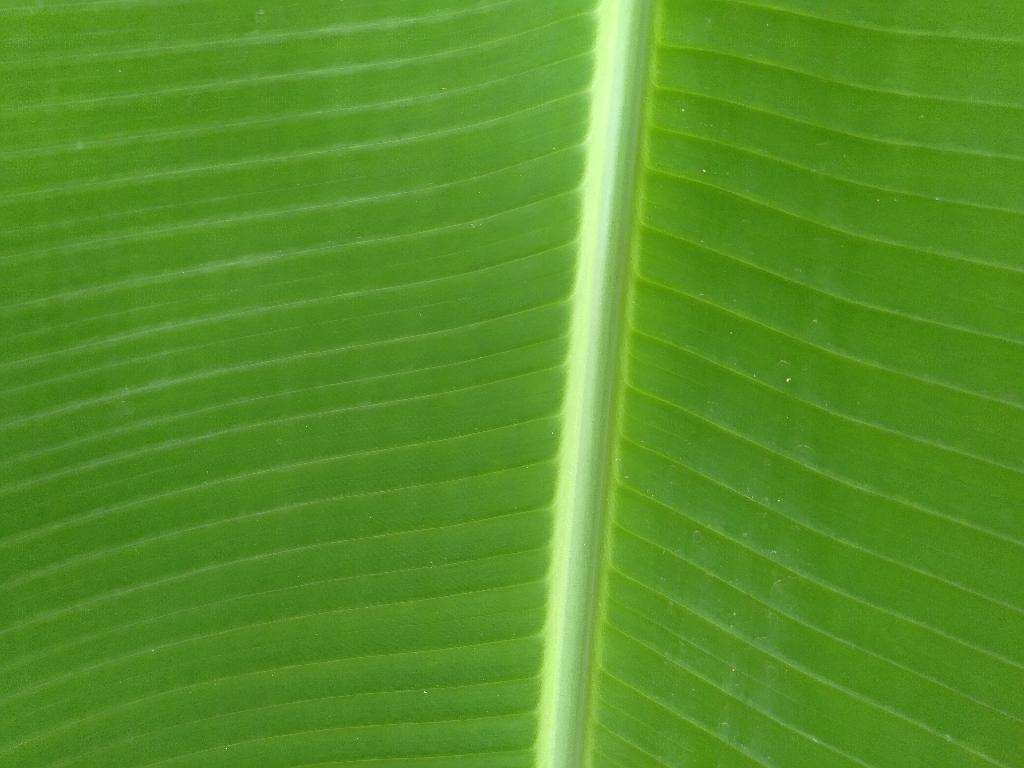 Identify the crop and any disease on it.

banana, healthy
